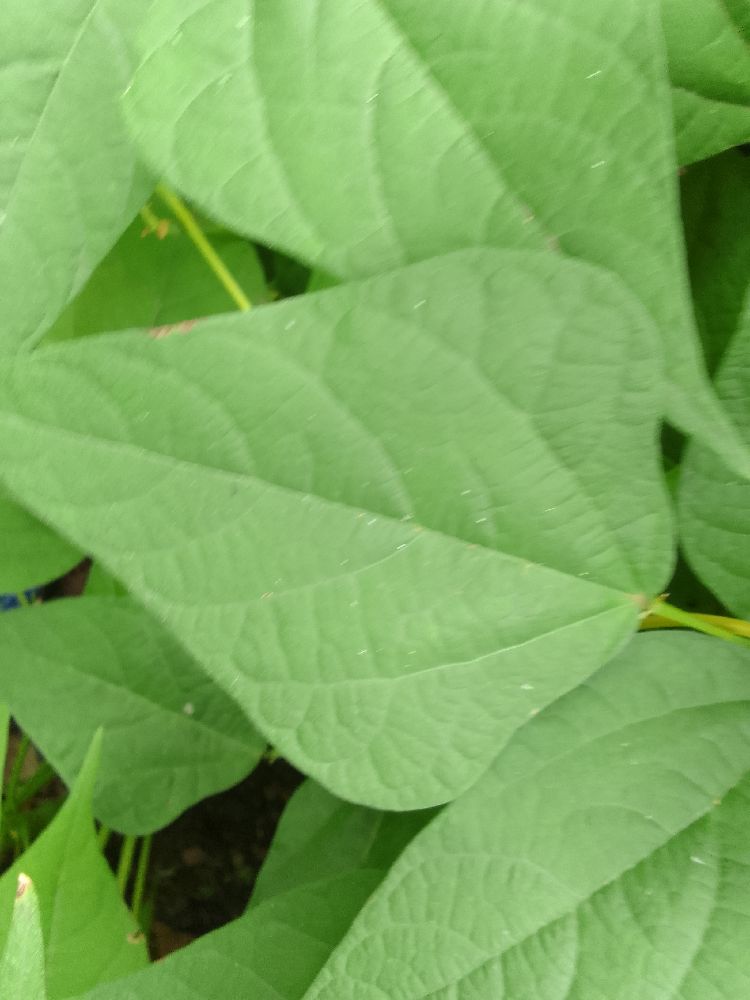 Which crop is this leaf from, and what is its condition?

common bean, healthy
